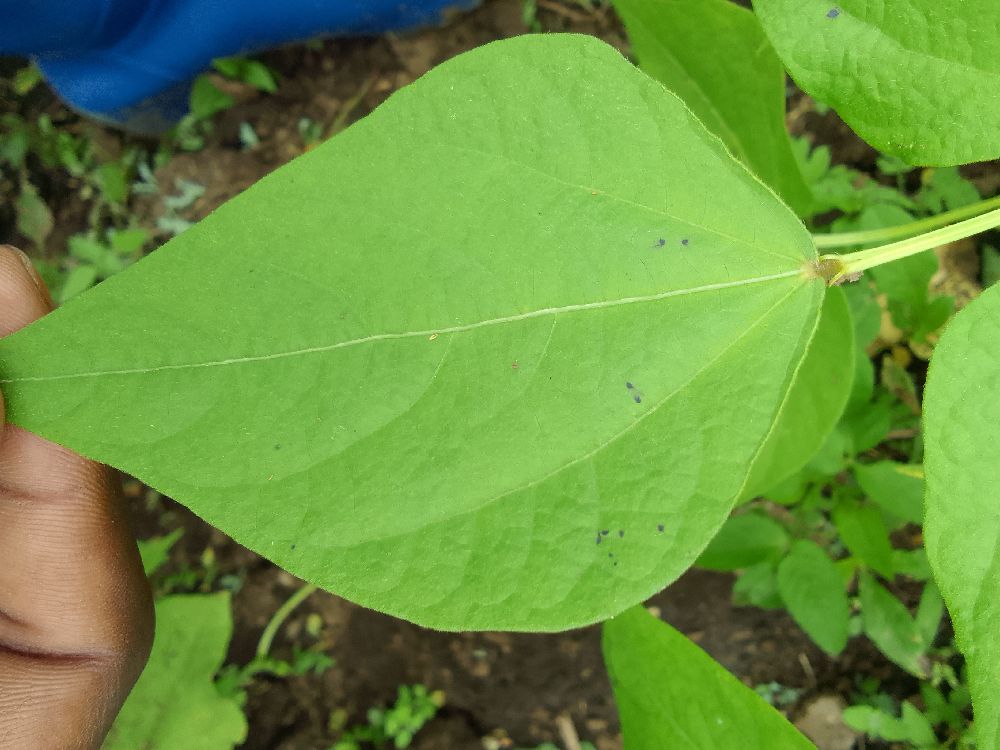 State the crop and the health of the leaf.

common bean, healthy
